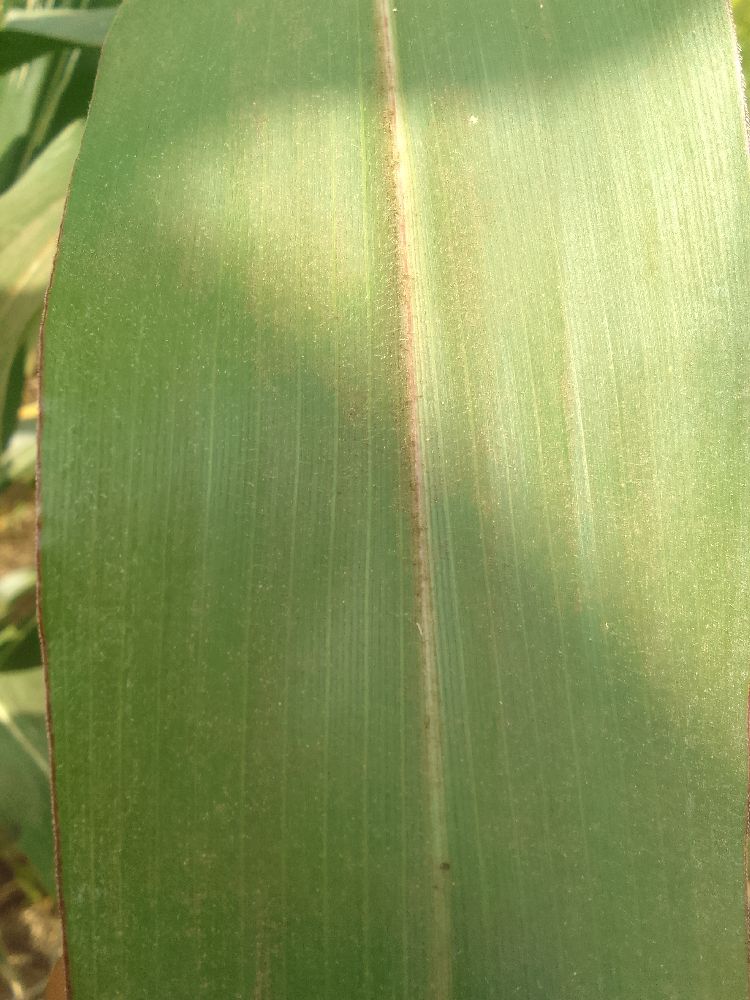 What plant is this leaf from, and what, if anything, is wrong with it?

maize, healthy
